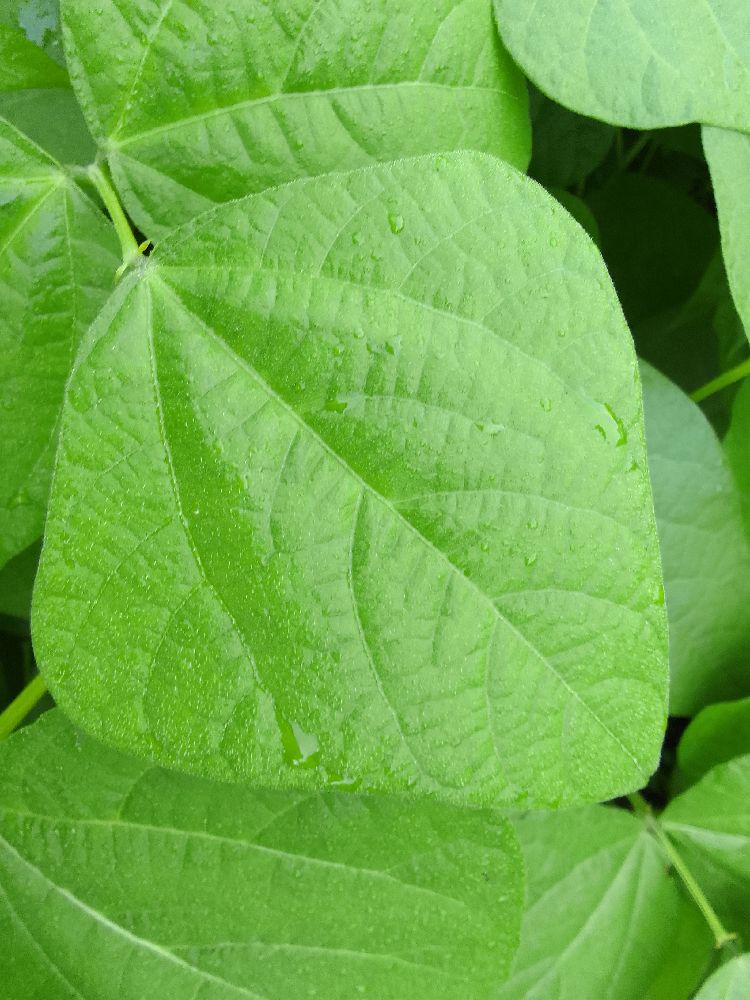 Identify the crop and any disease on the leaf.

common bean, healthy
